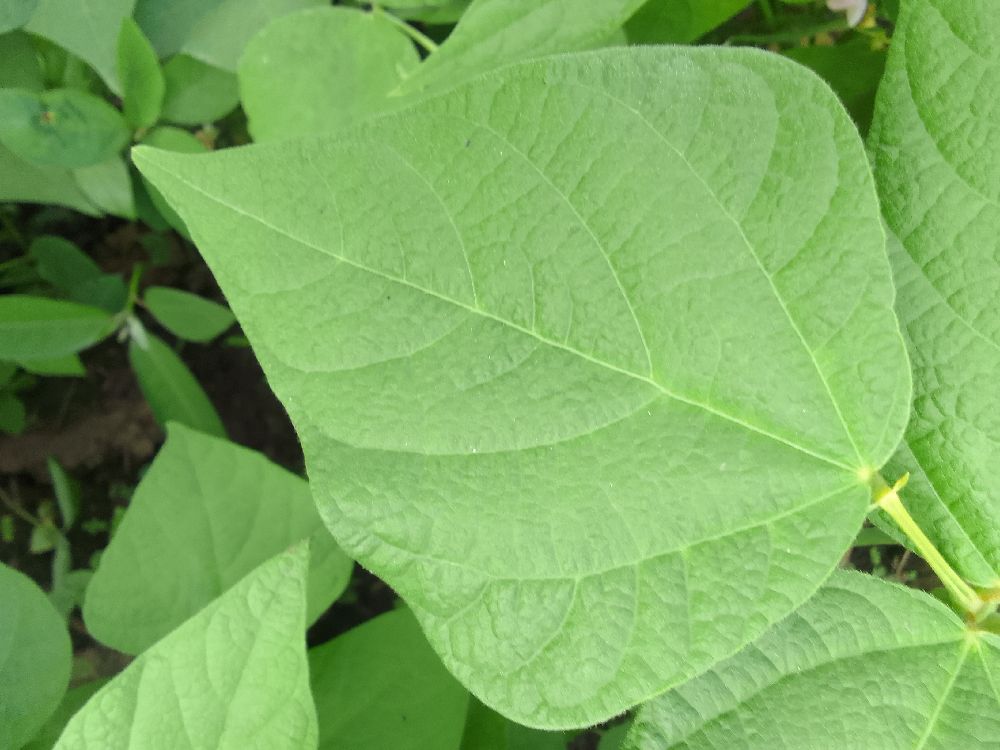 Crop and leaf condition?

common bean, healthy
